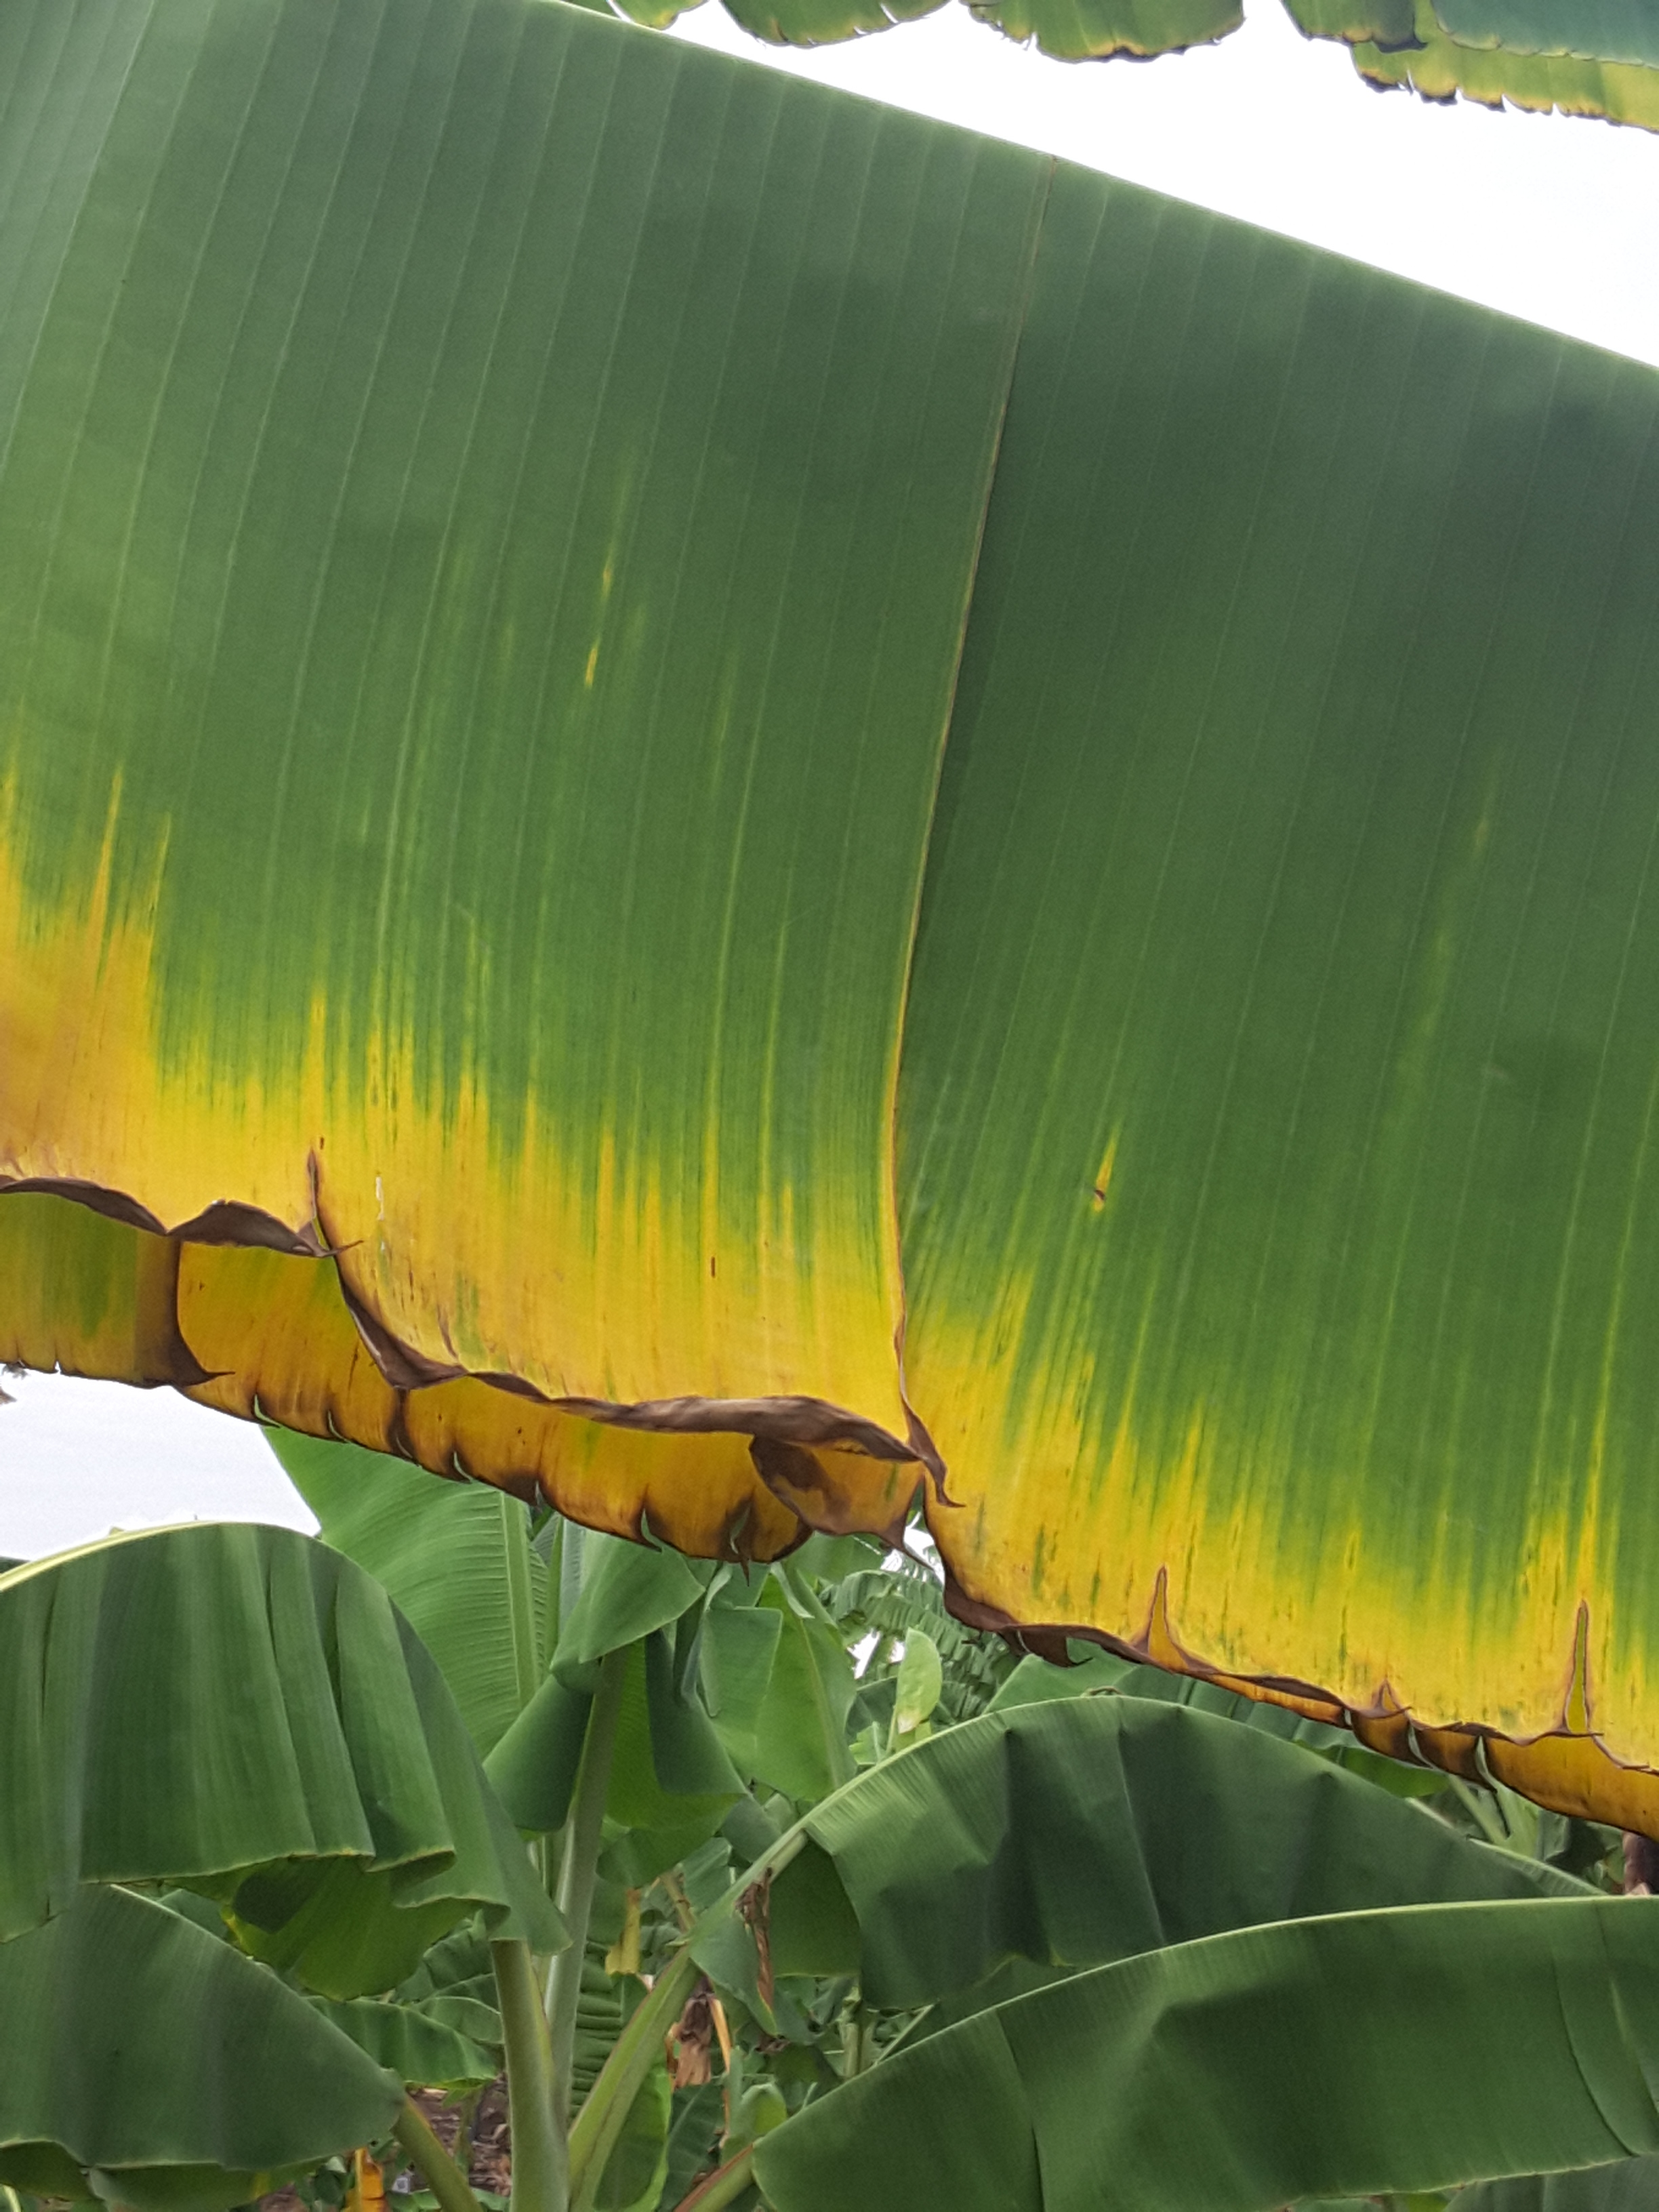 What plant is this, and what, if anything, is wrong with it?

banana, fusarium wilt race 1
